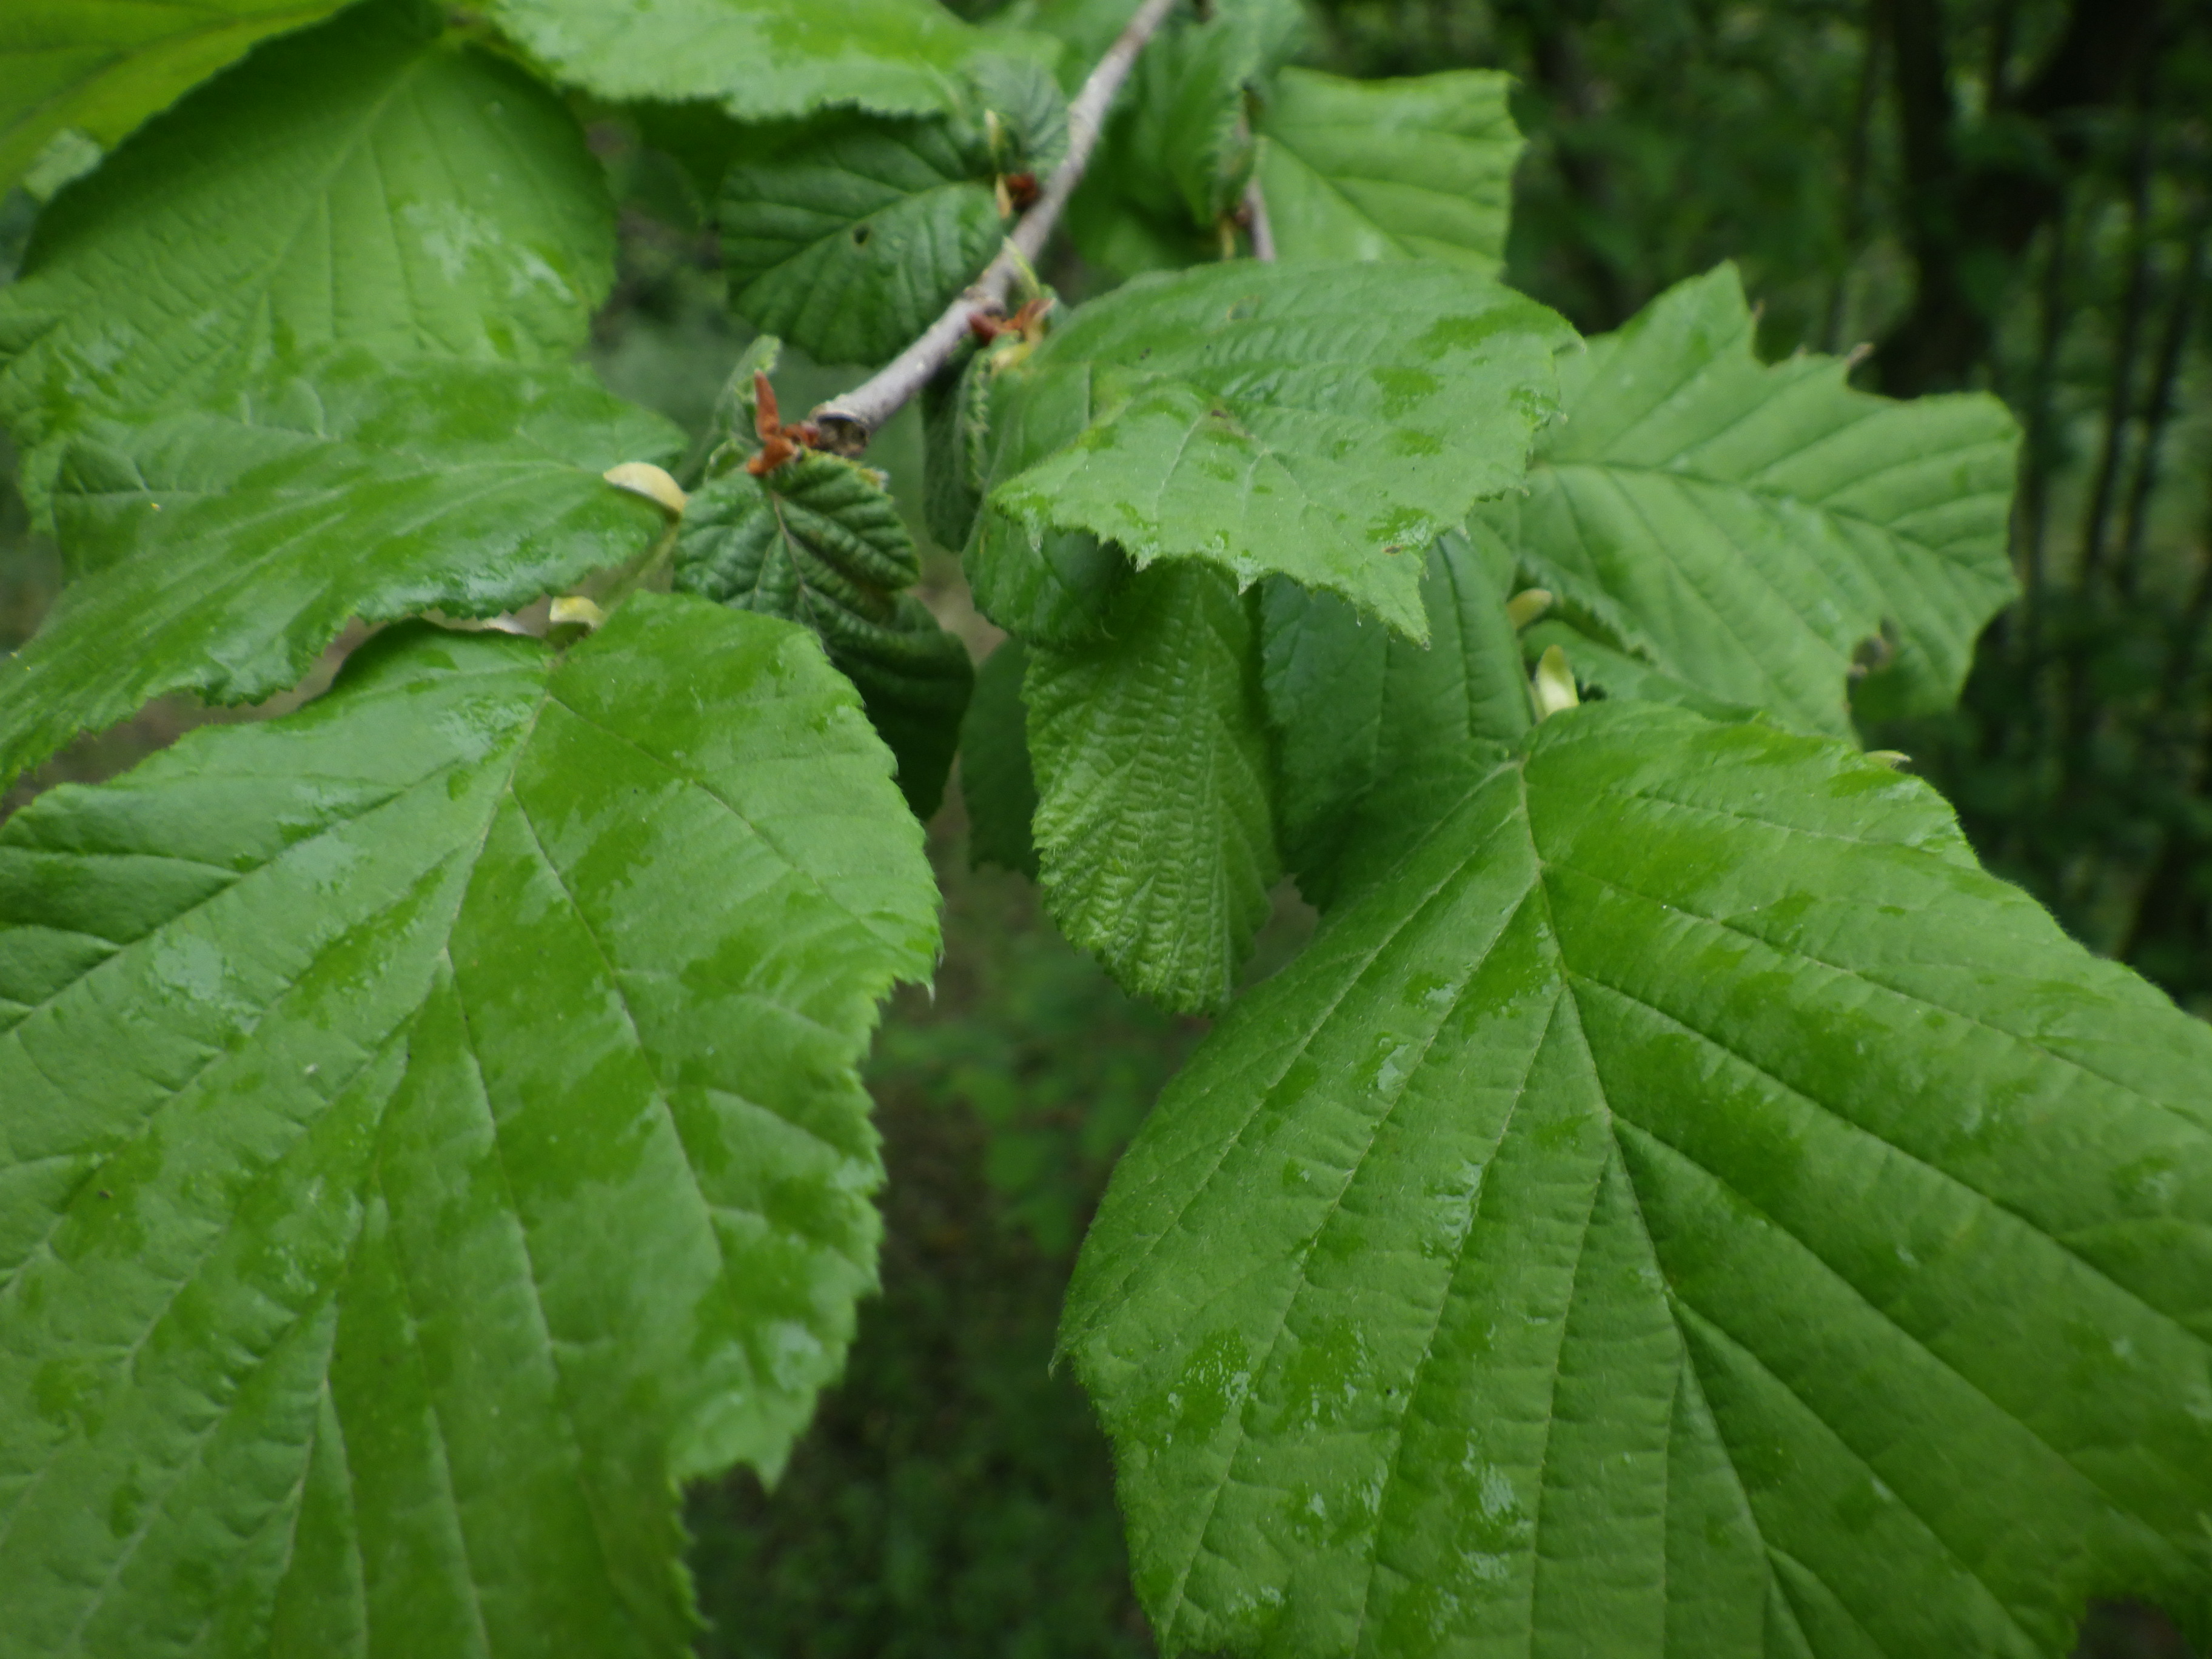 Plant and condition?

hazel, healthy
